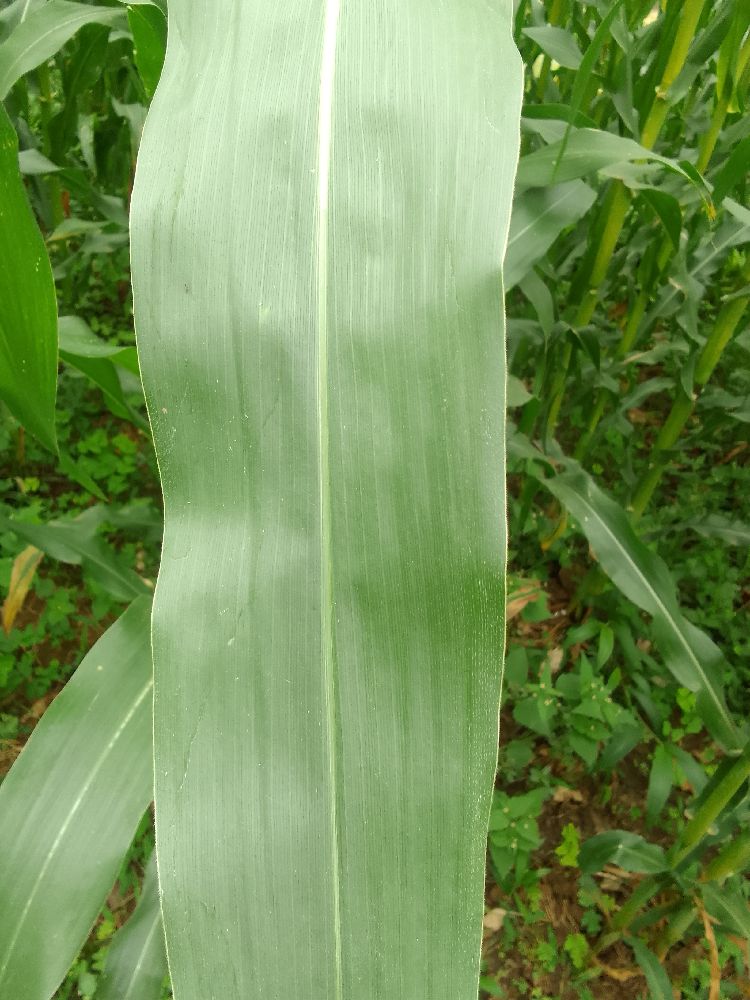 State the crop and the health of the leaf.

maize, healthy
